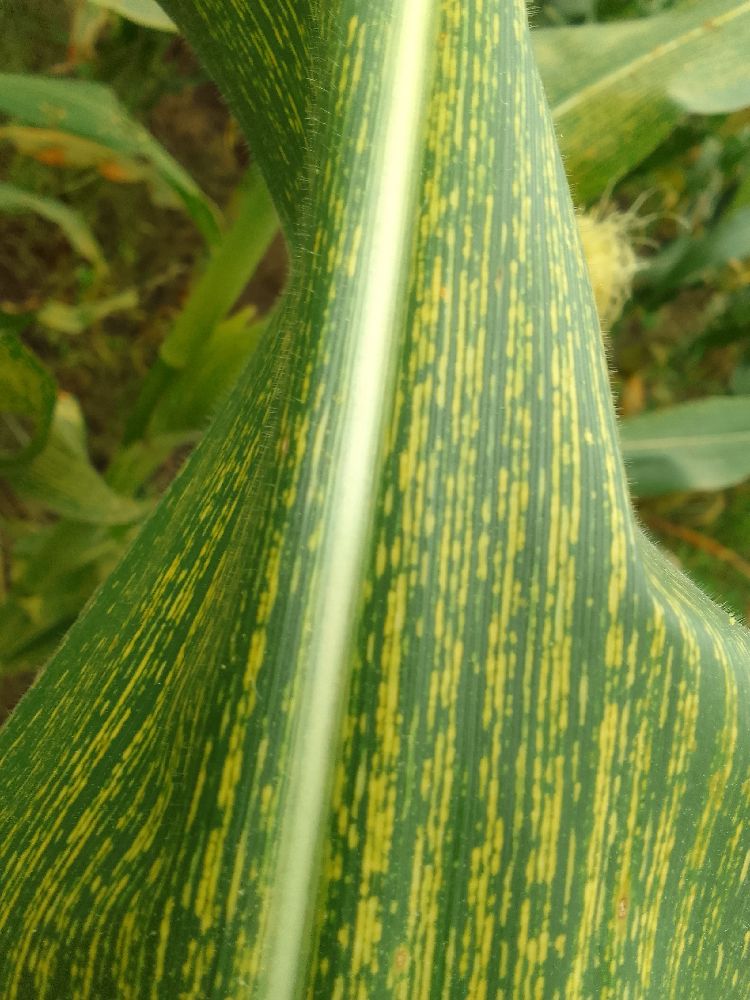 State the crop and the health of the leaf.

maize, maize streak virus
